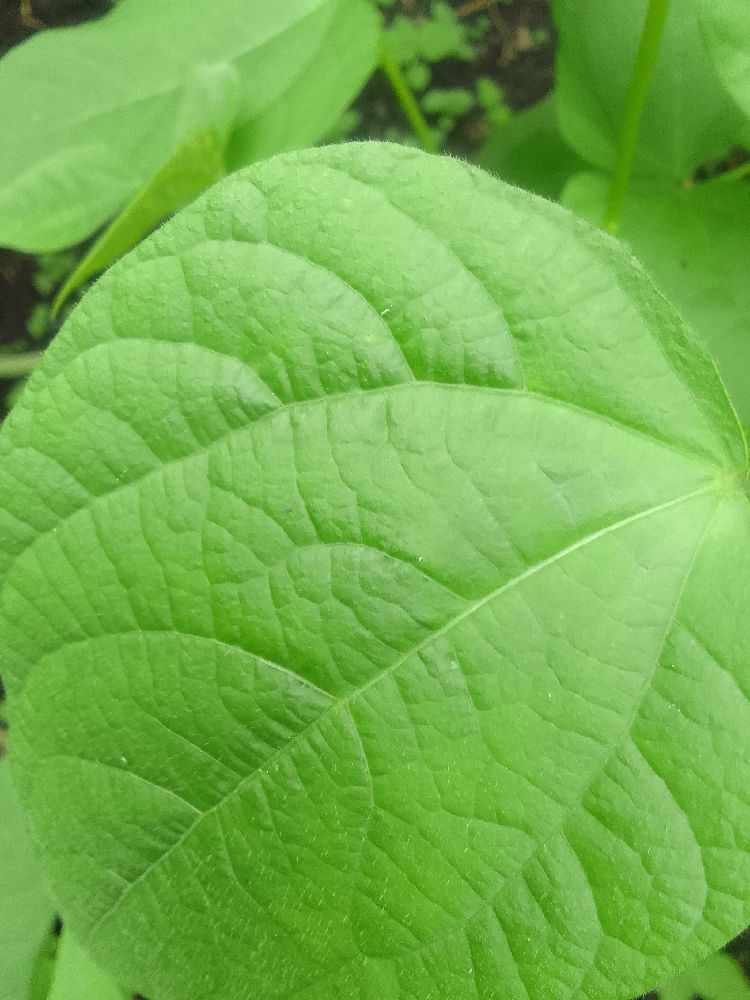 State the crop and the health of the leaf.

common bean, healthy
